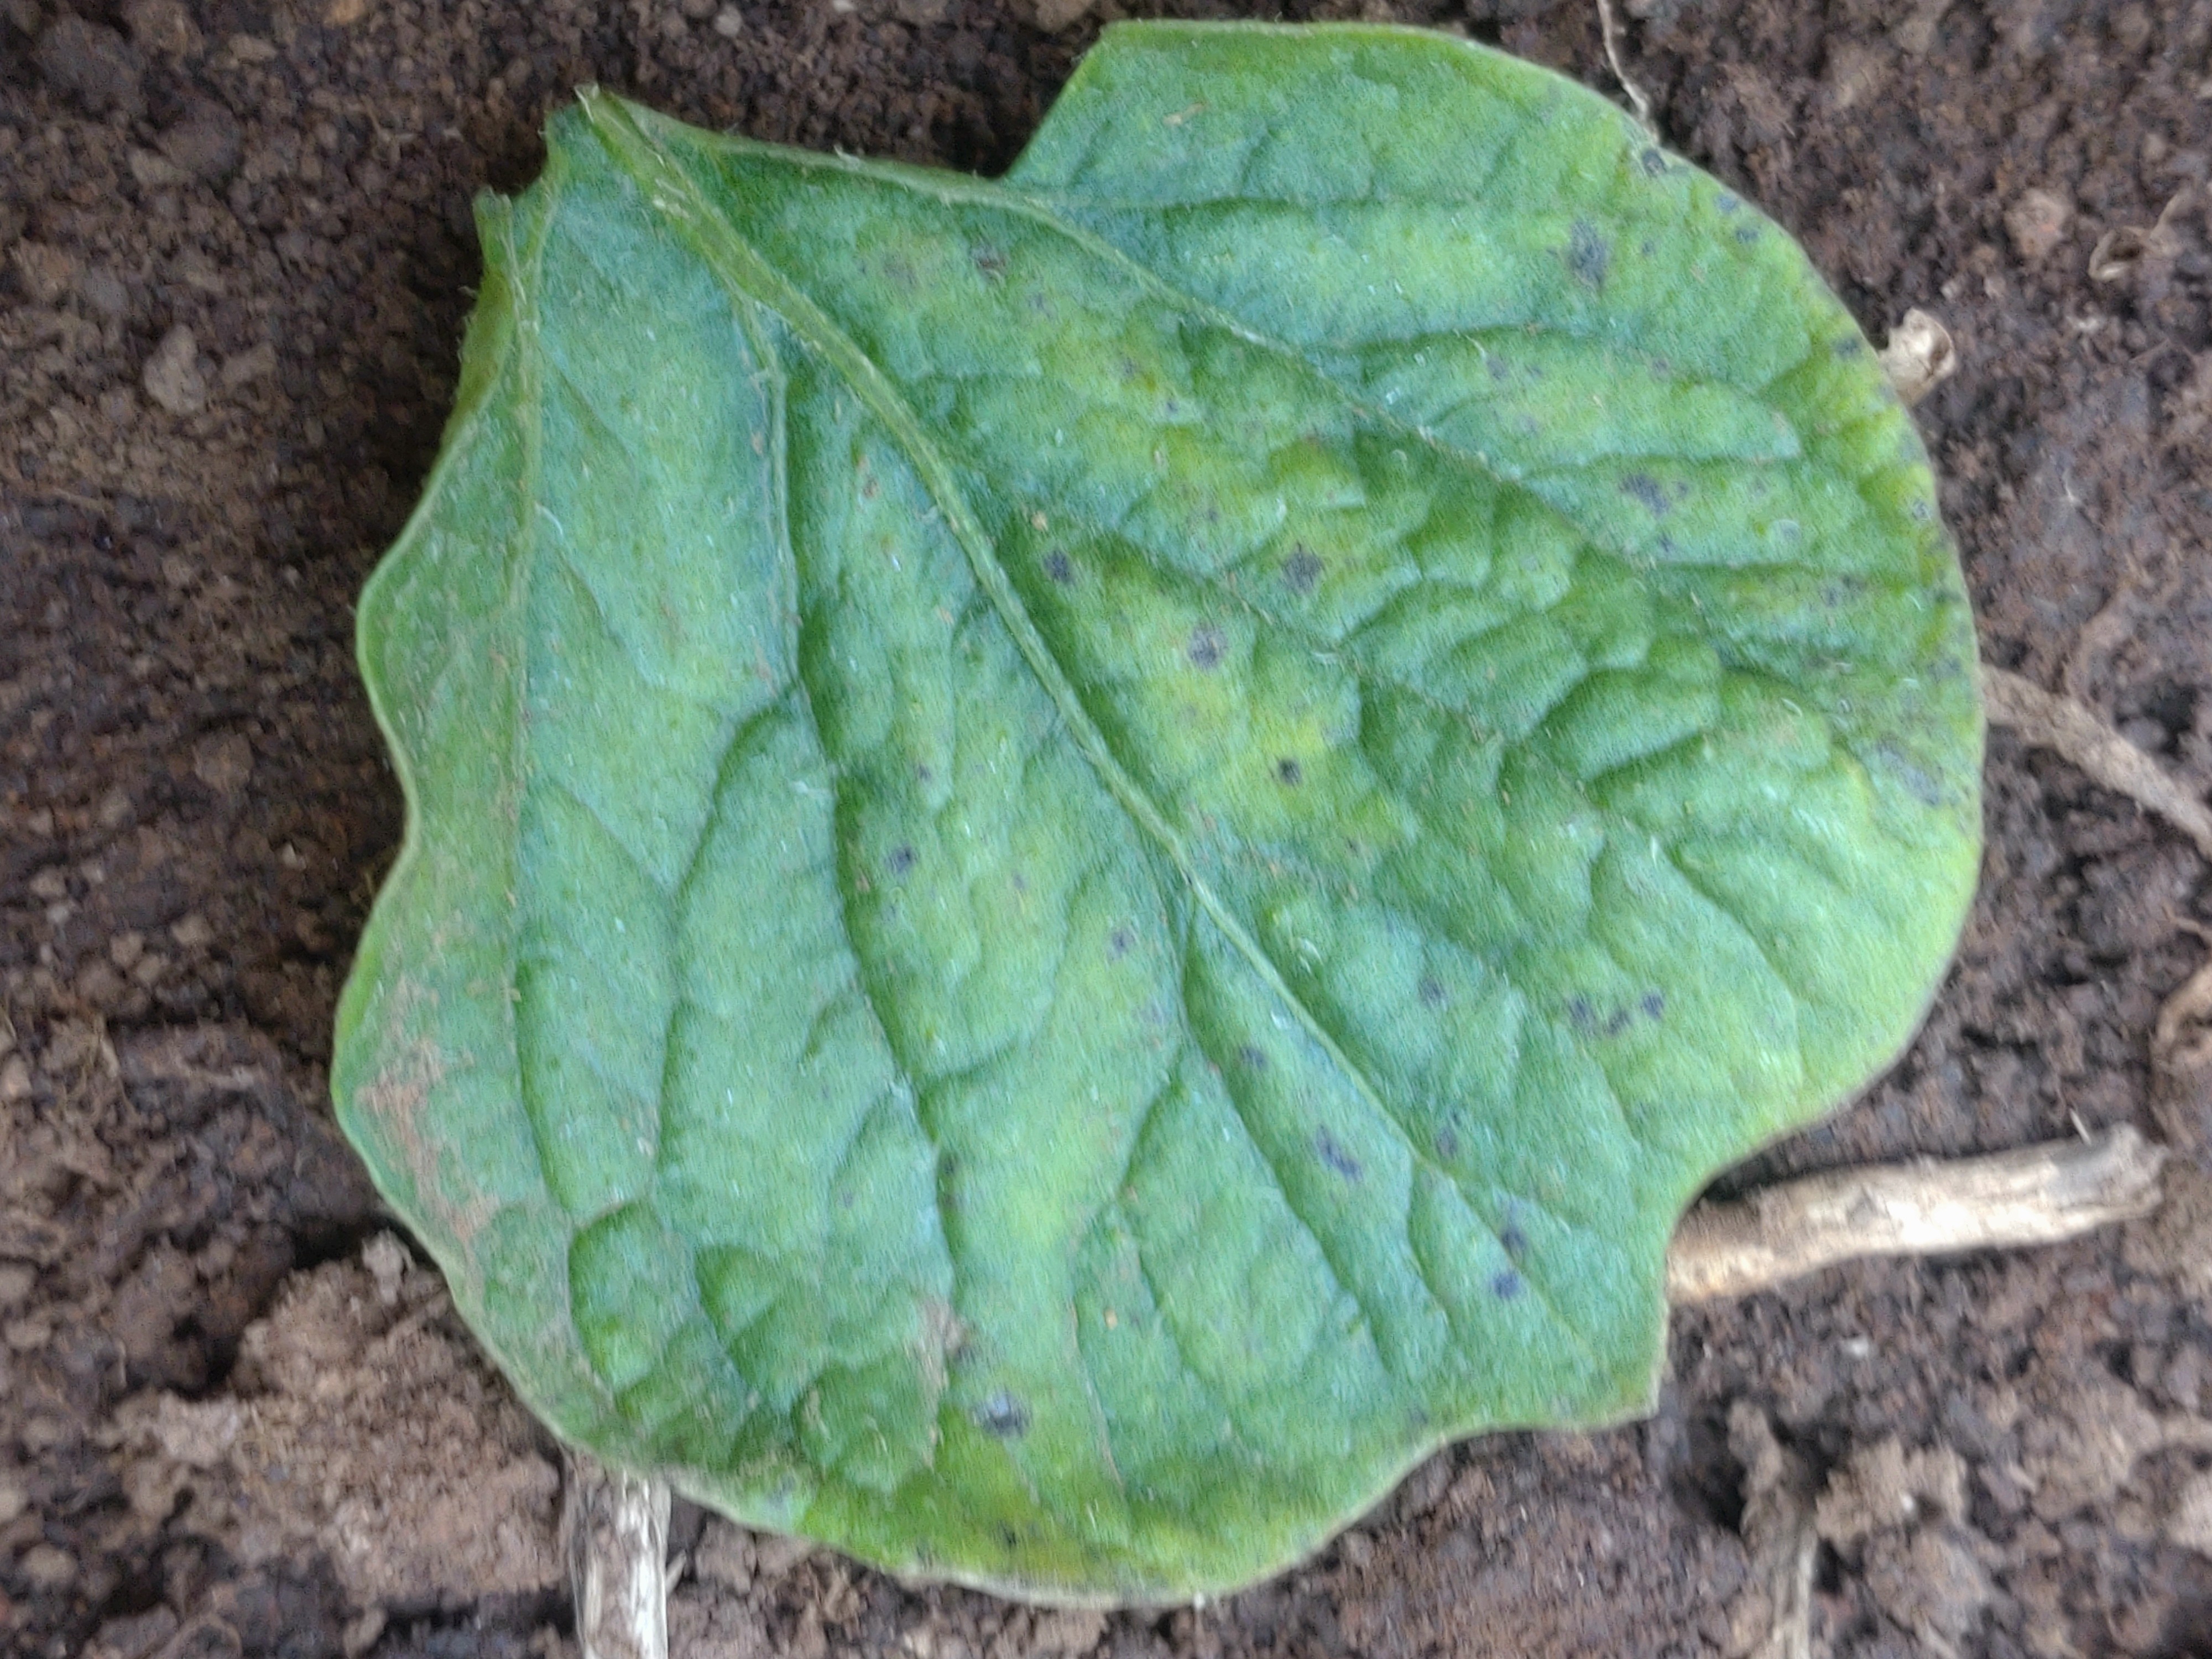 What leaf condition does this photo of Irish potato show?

late blight
